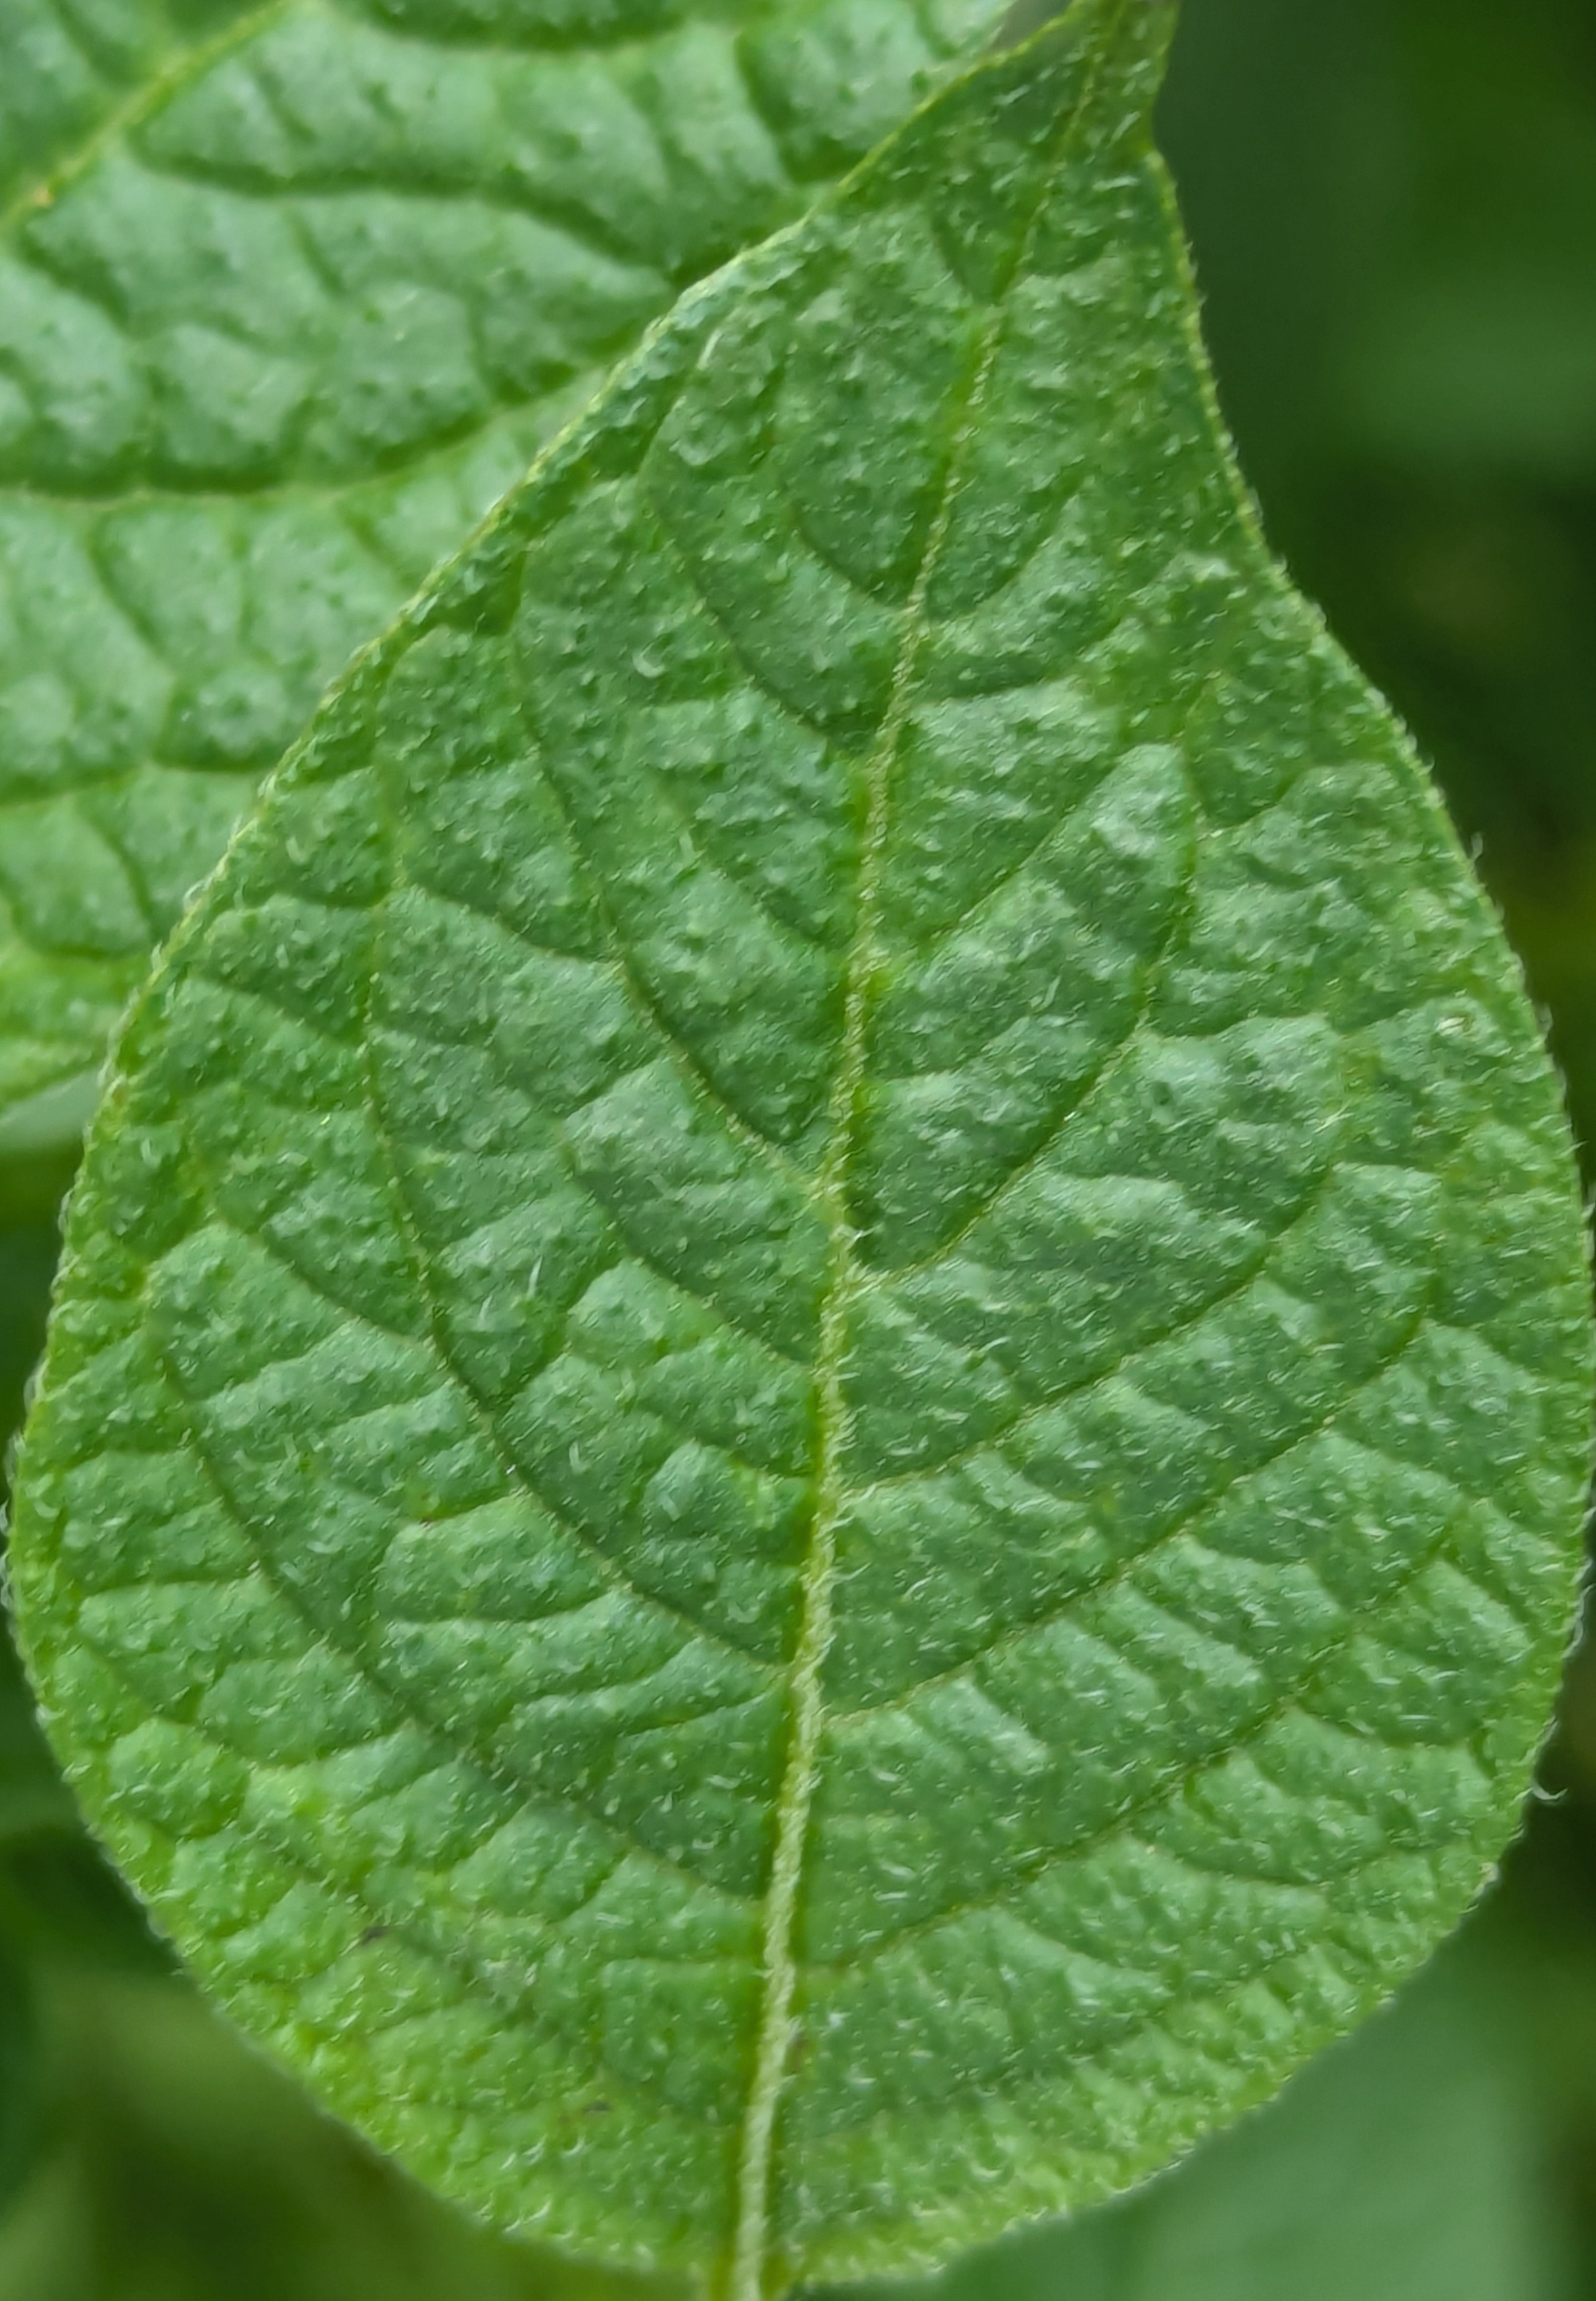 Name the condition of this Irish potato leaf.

healthy
